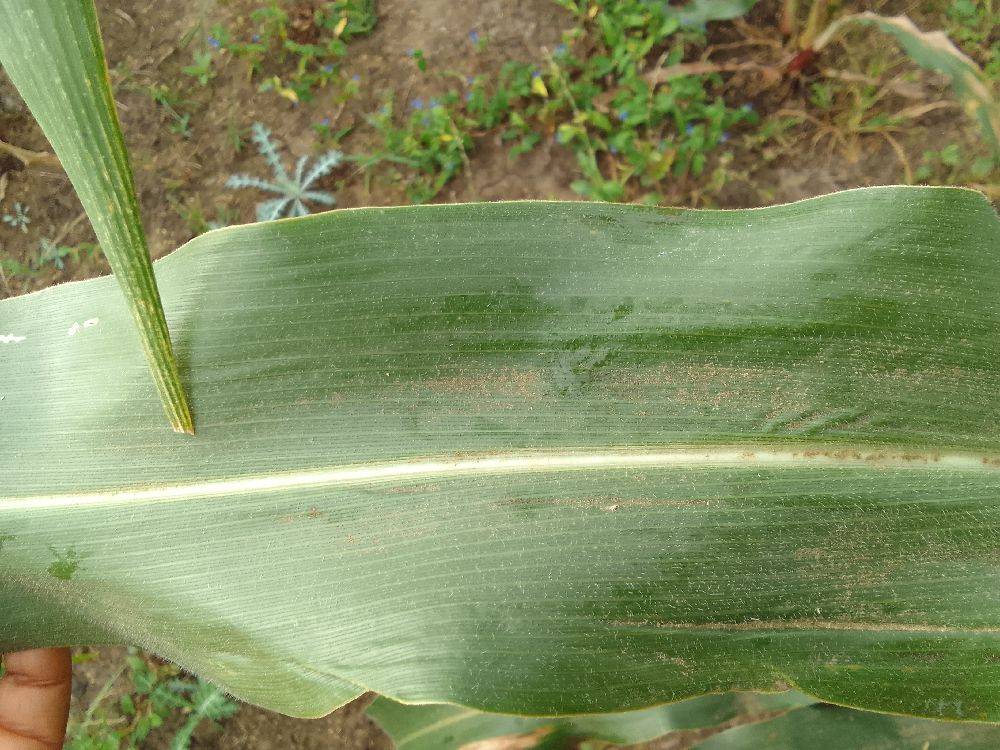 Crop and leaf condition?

maize, healthy
